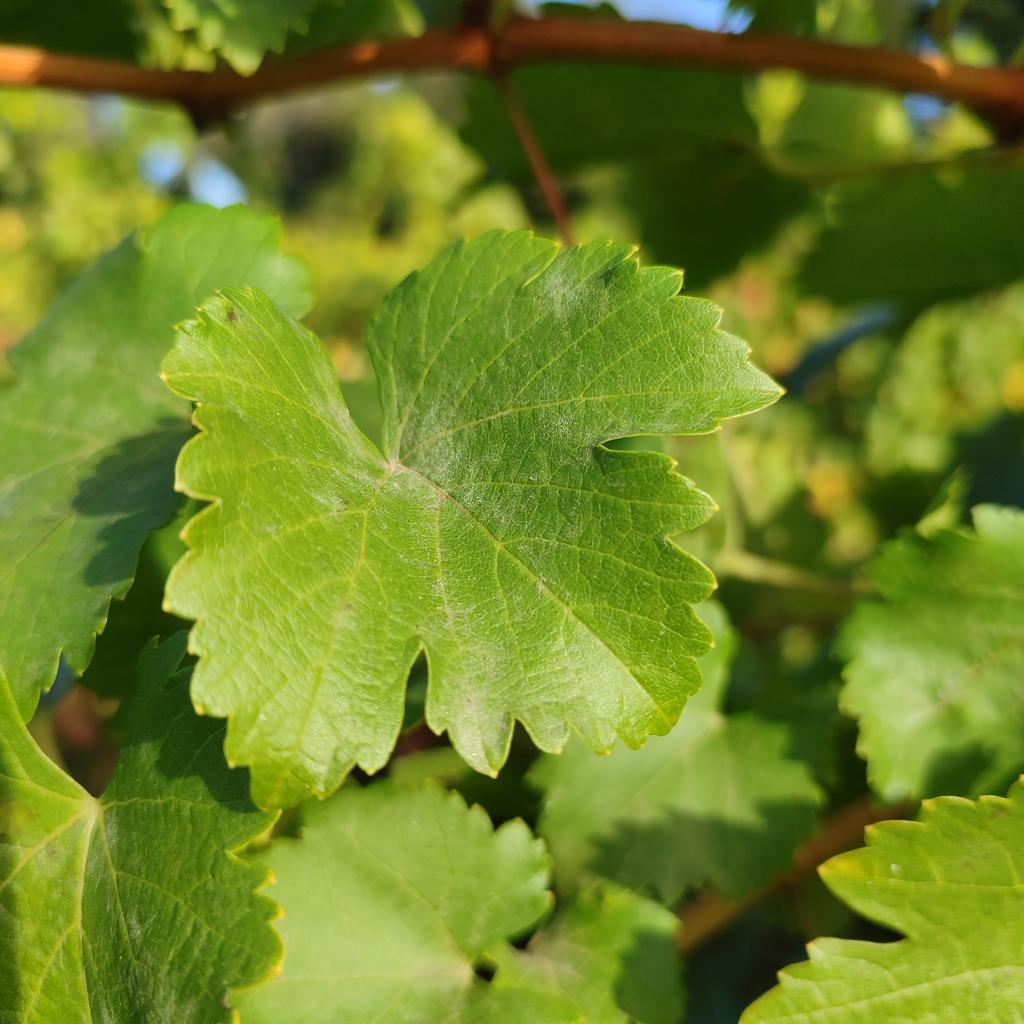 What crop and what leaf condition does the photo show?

grapevine, powdery mildew
